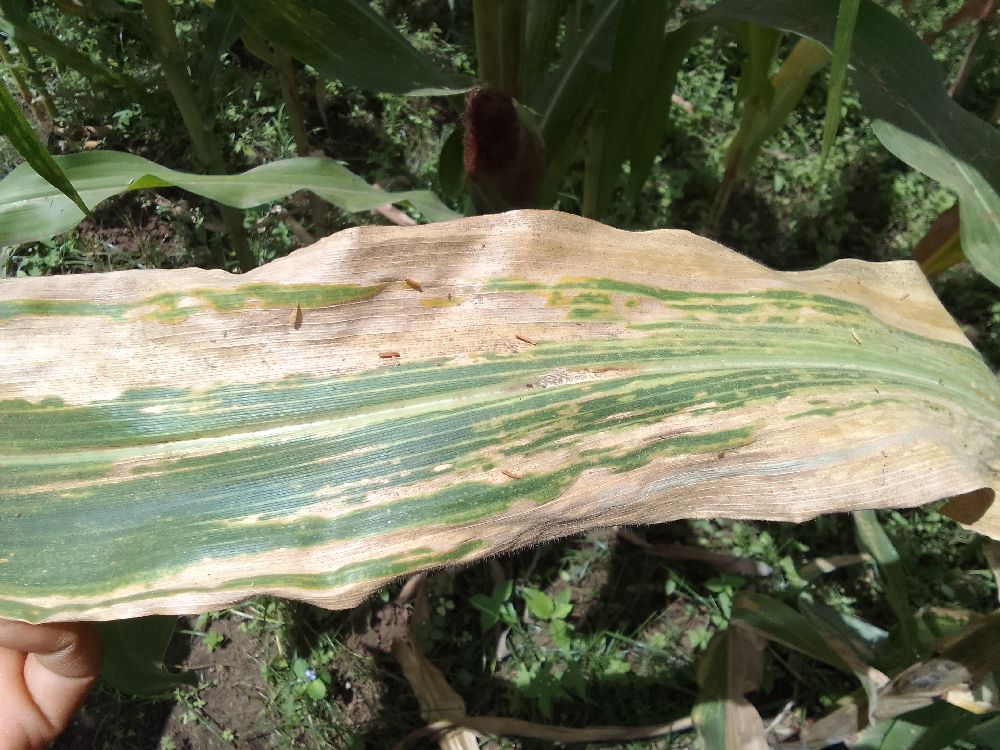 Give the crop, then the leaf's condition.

maize, maize lethal necrosis
